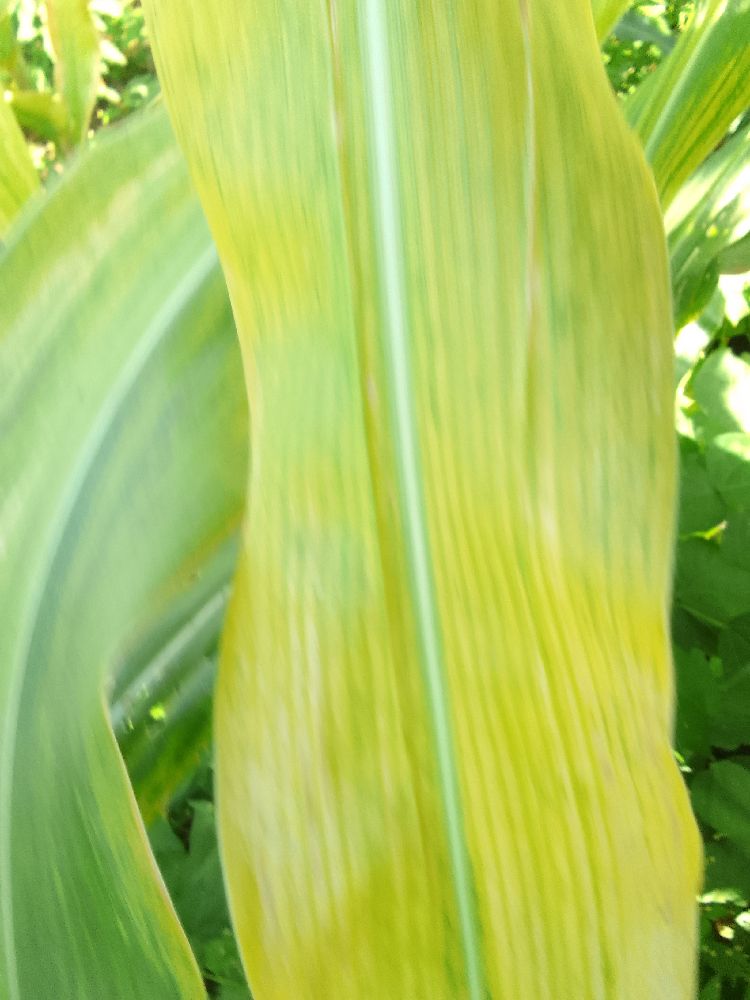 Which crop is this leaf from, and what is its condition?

maize, maize lethal necrosis
